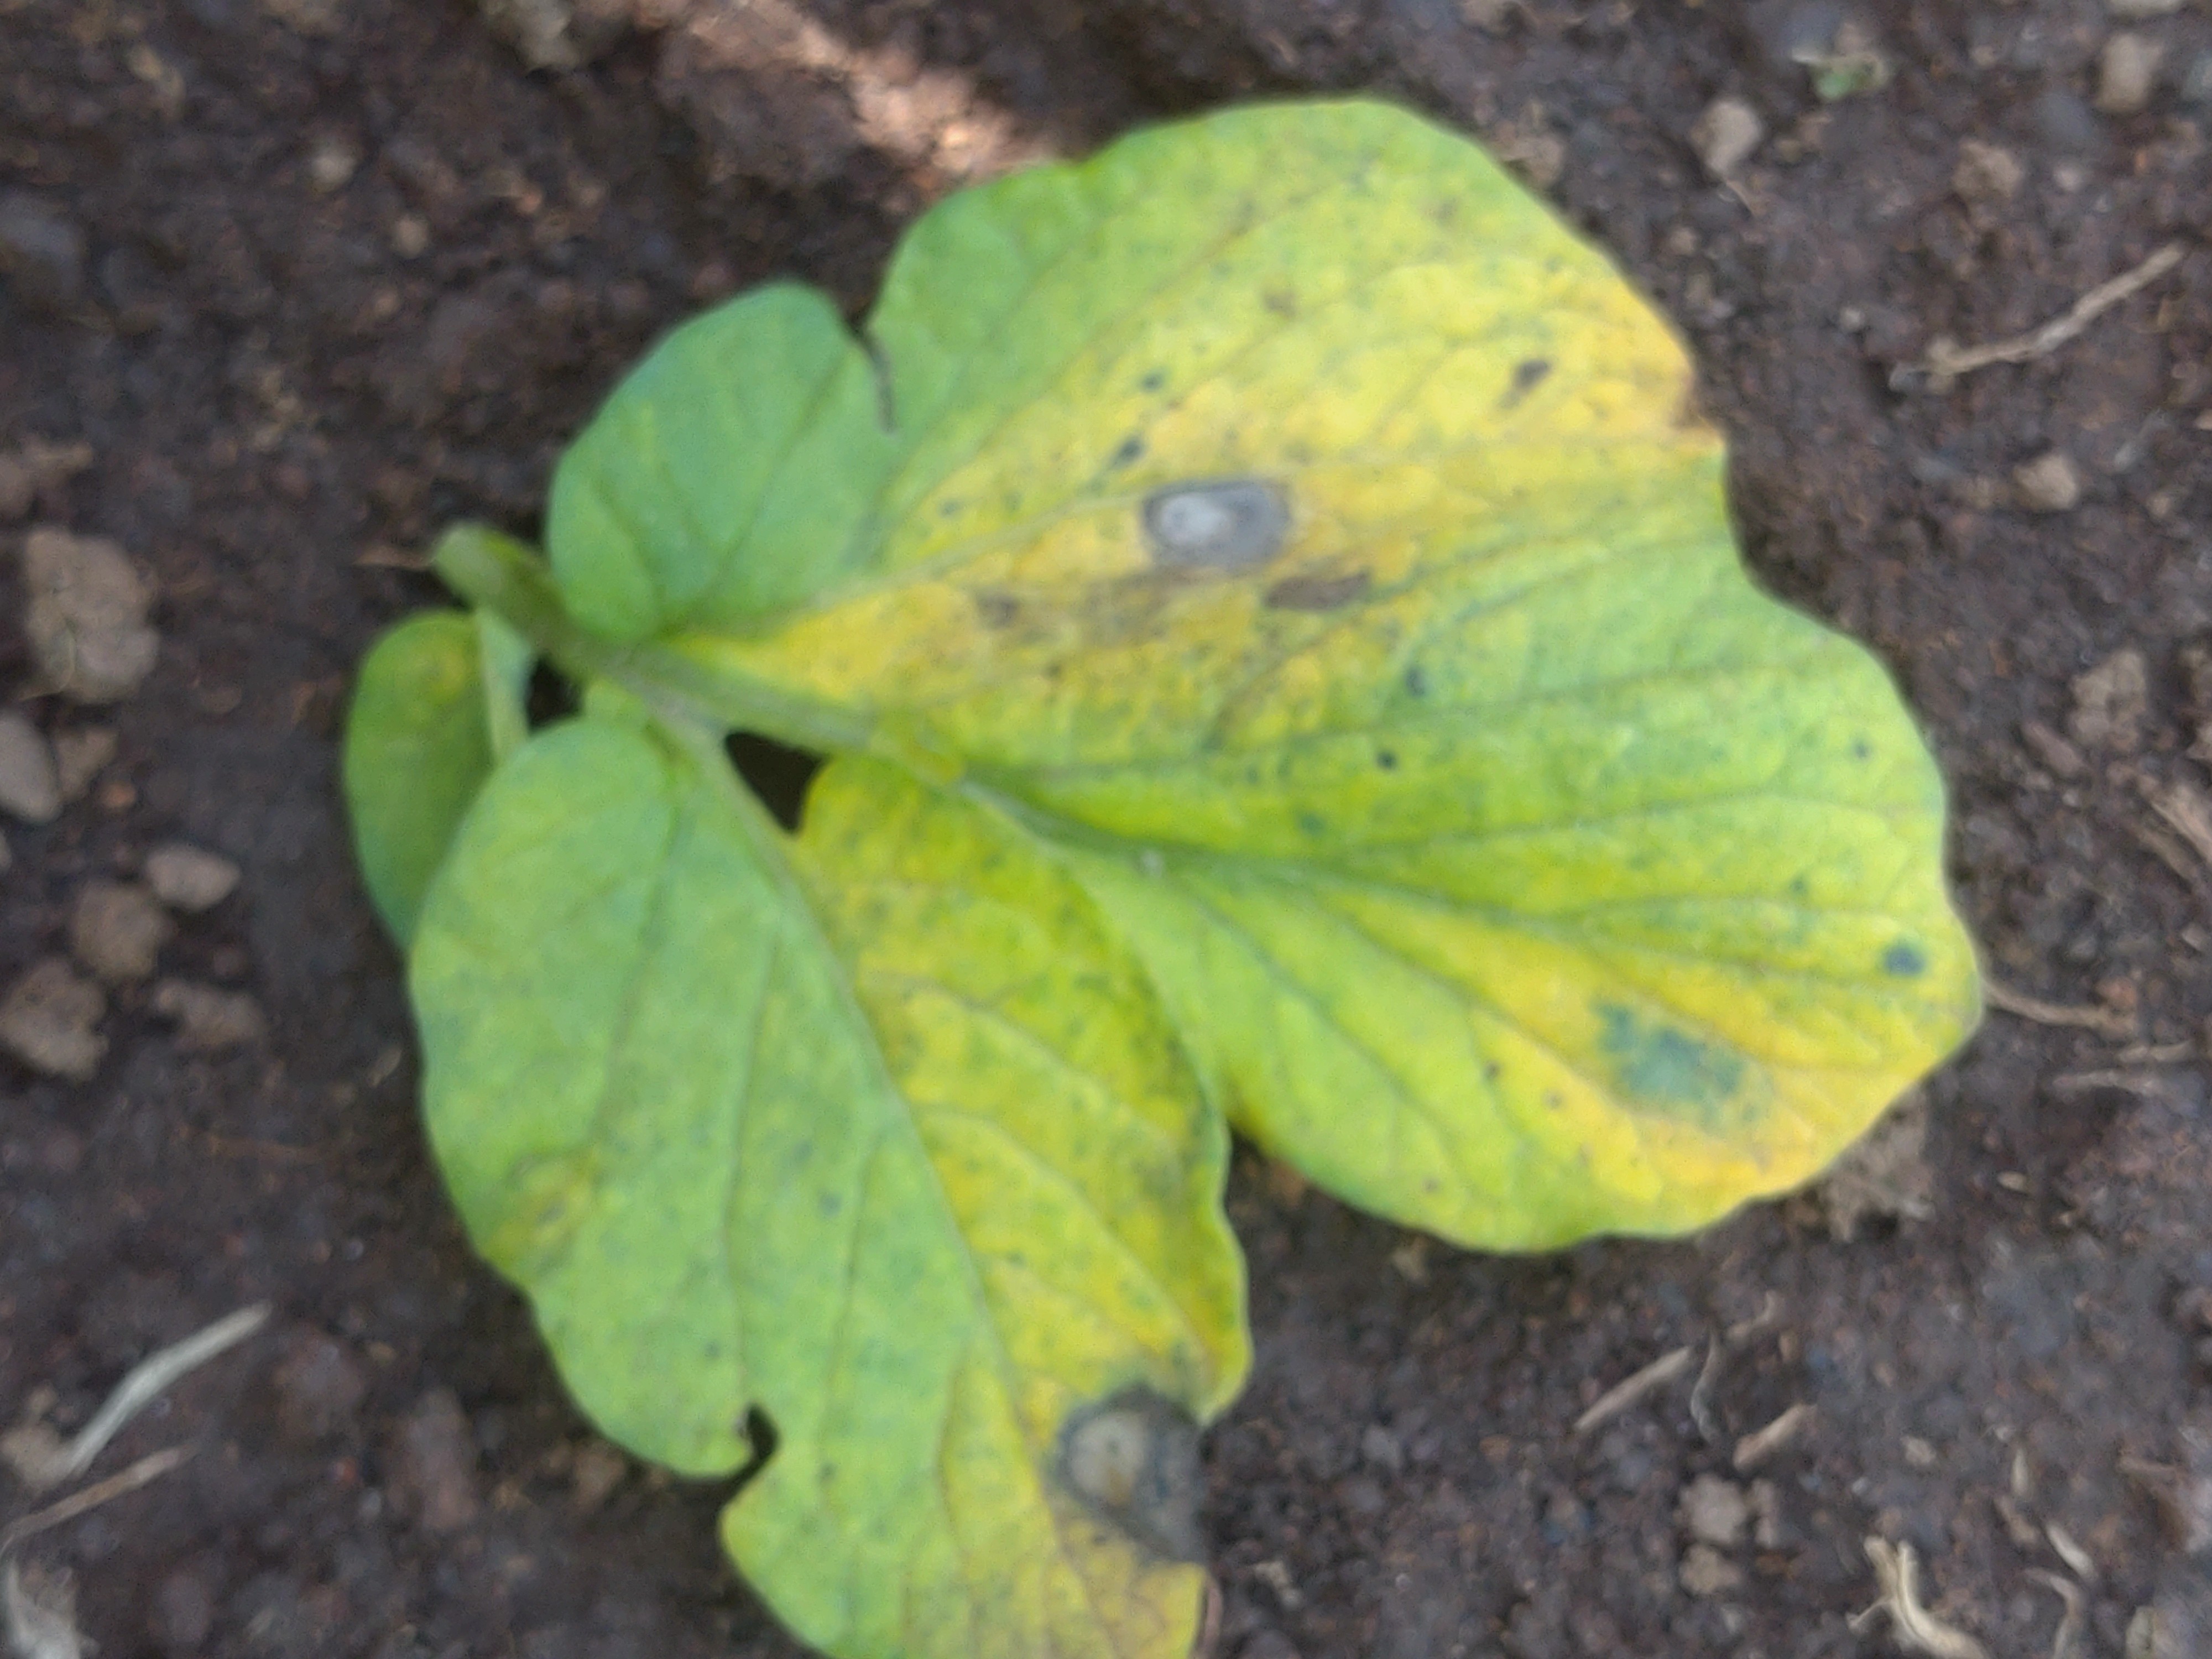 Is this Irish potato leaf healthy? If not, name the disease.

late blight
